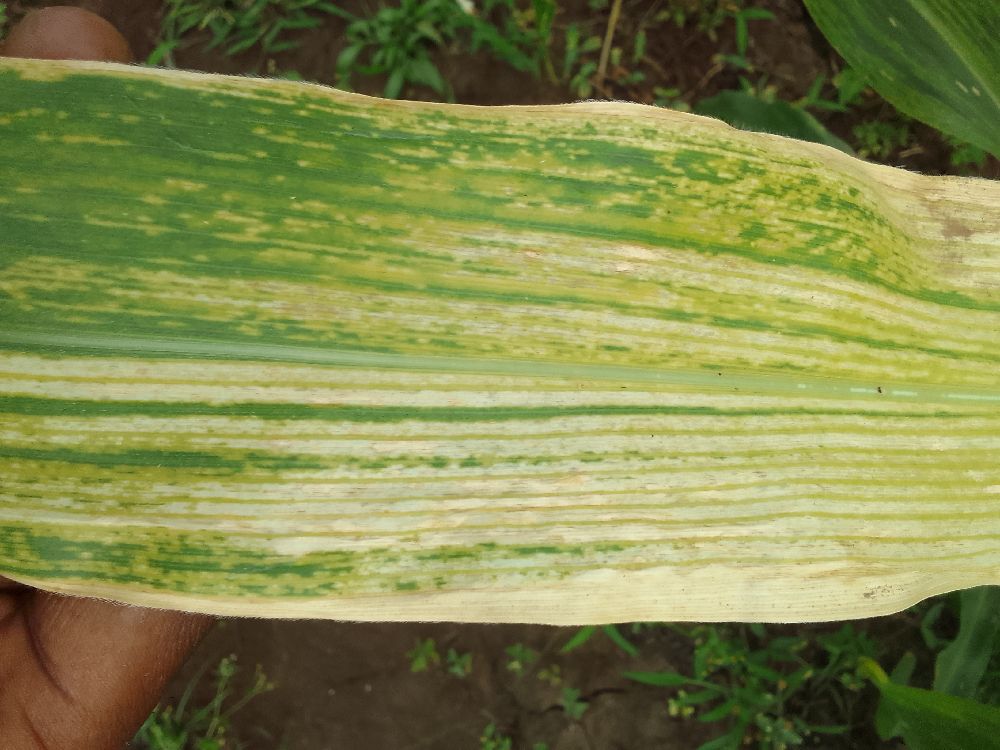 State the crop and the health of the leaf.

maize, maize lethal necrosis
